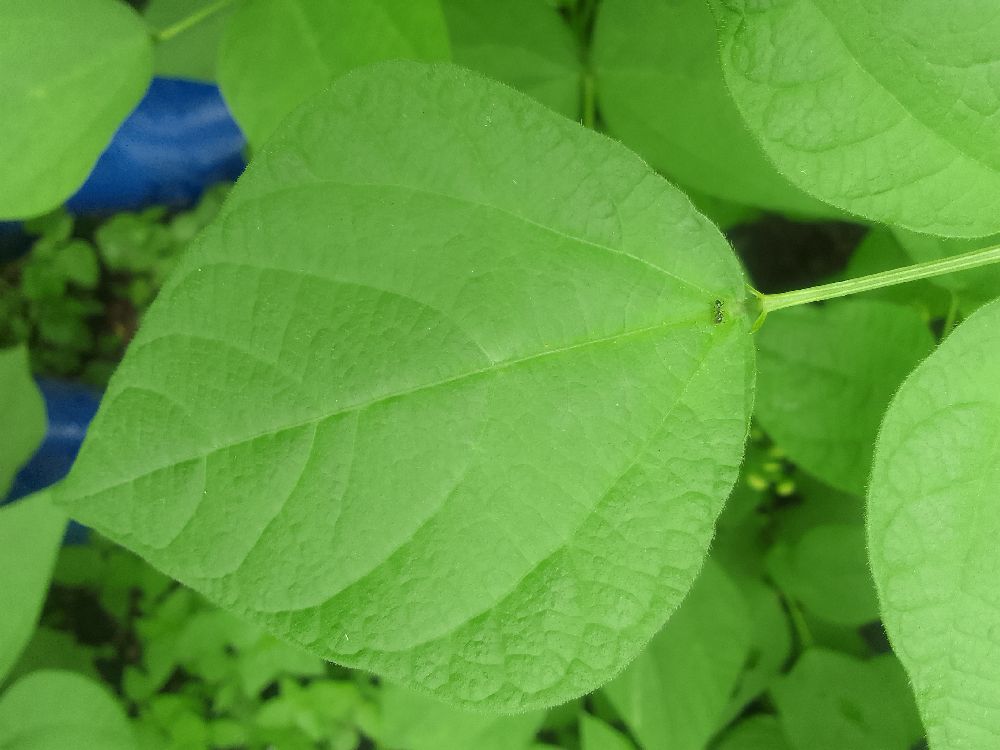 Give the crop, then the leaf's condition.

common bean, healthy
